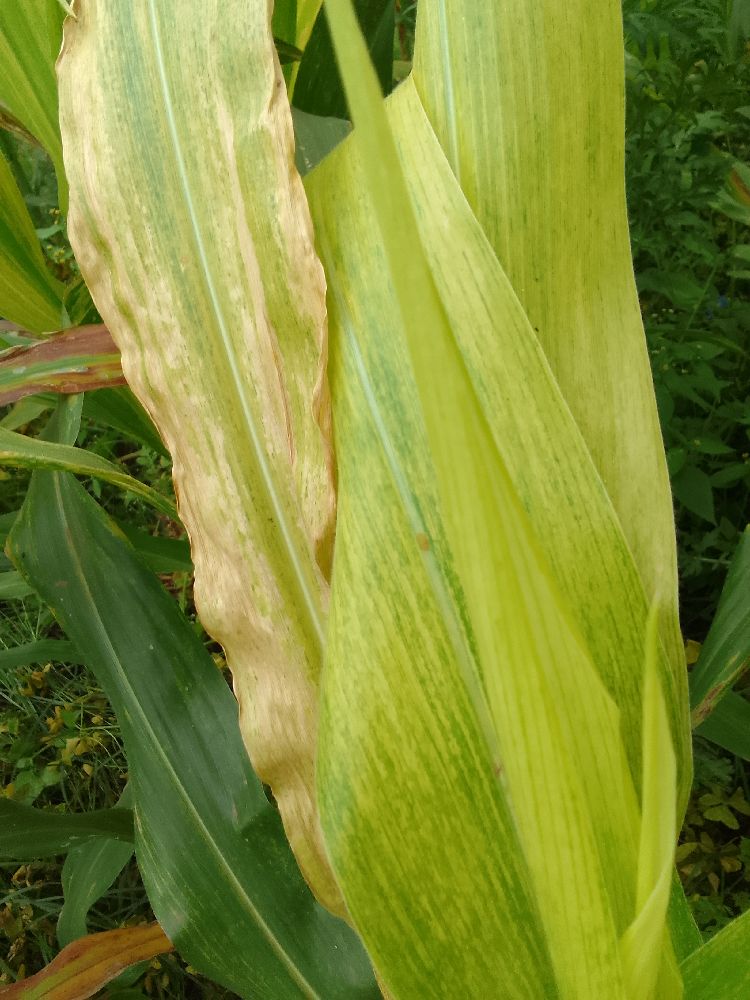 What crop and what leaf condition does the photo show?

maize, maize lethal necrosis
